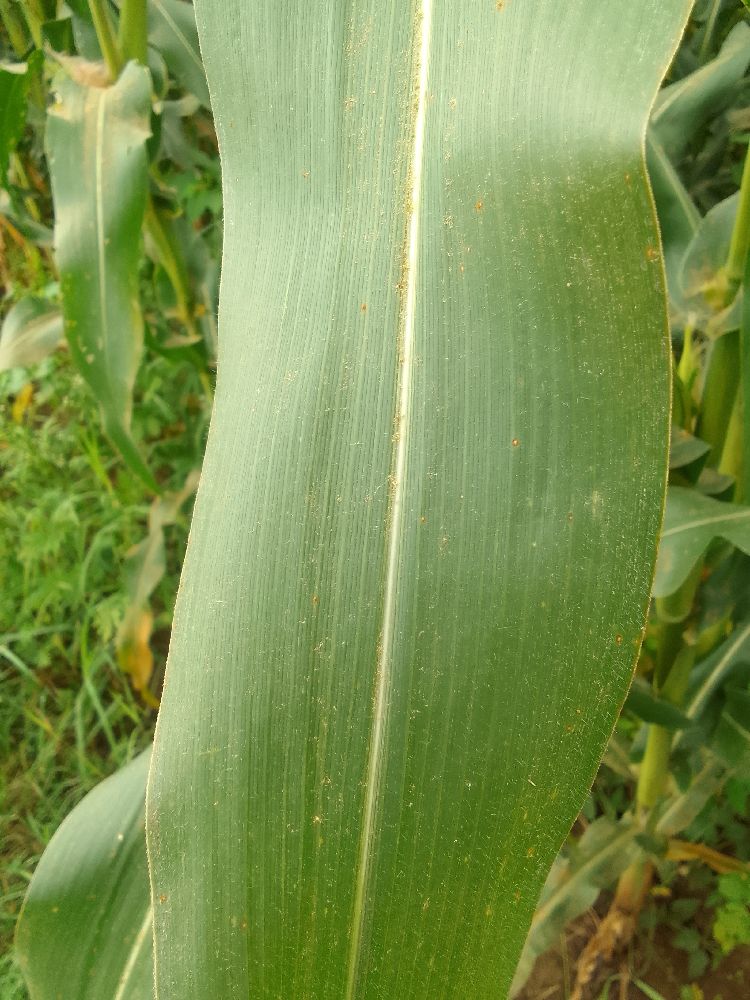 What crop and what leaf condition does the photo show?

maize, healthy
